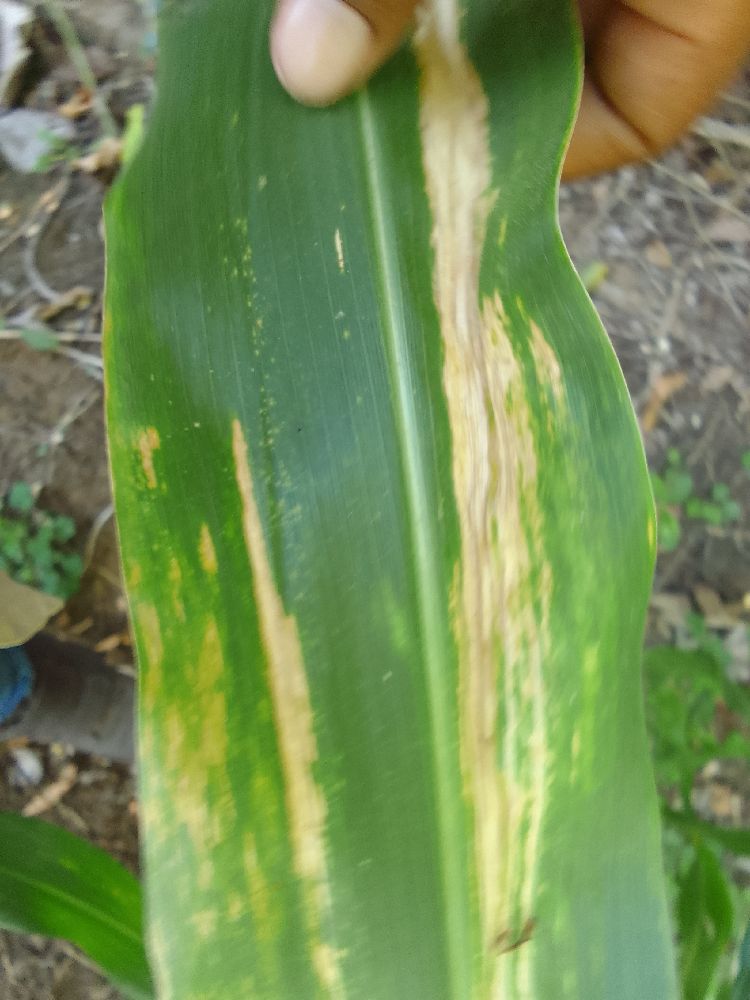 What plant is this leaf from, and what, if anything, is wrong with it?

maize, maize lethal necrosis
